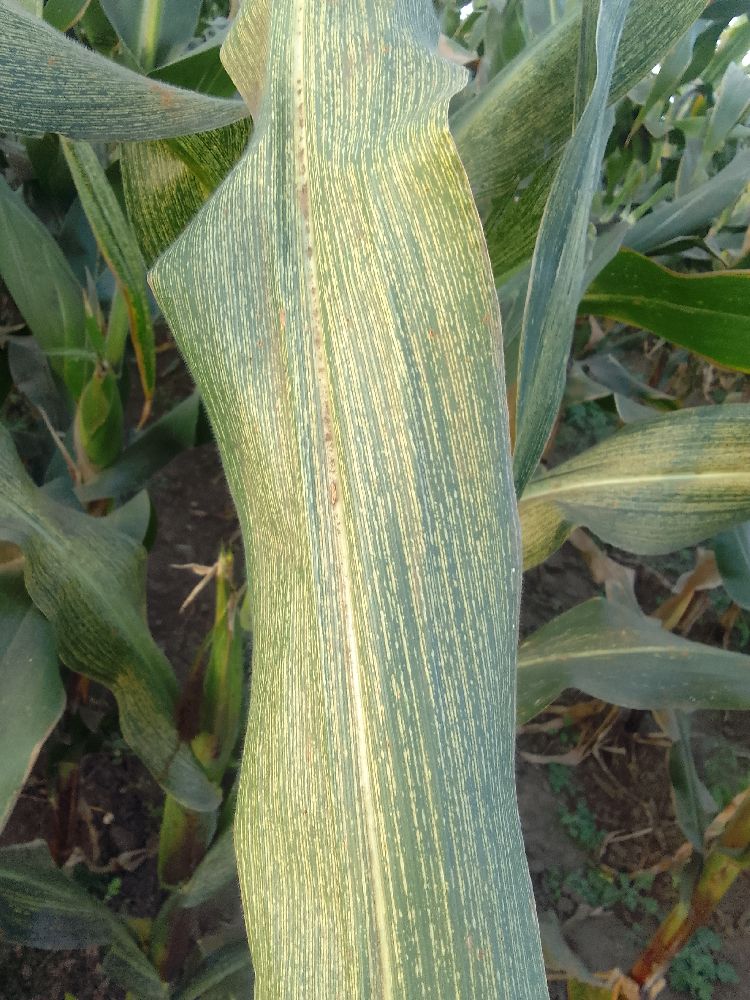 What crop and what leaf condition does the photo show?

maize, maize streak virus
